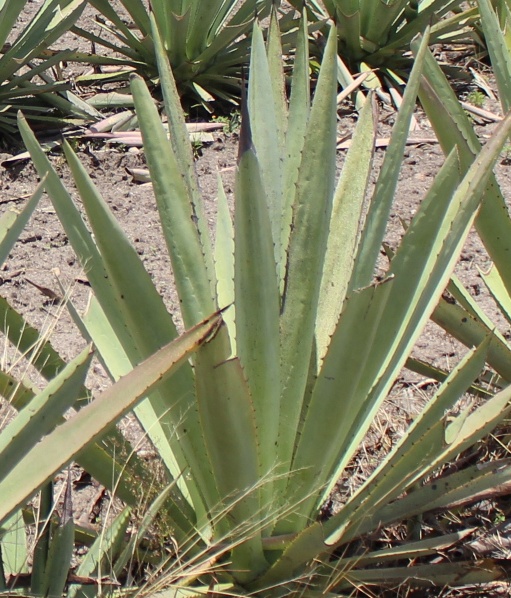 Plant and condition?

agave, yellow
